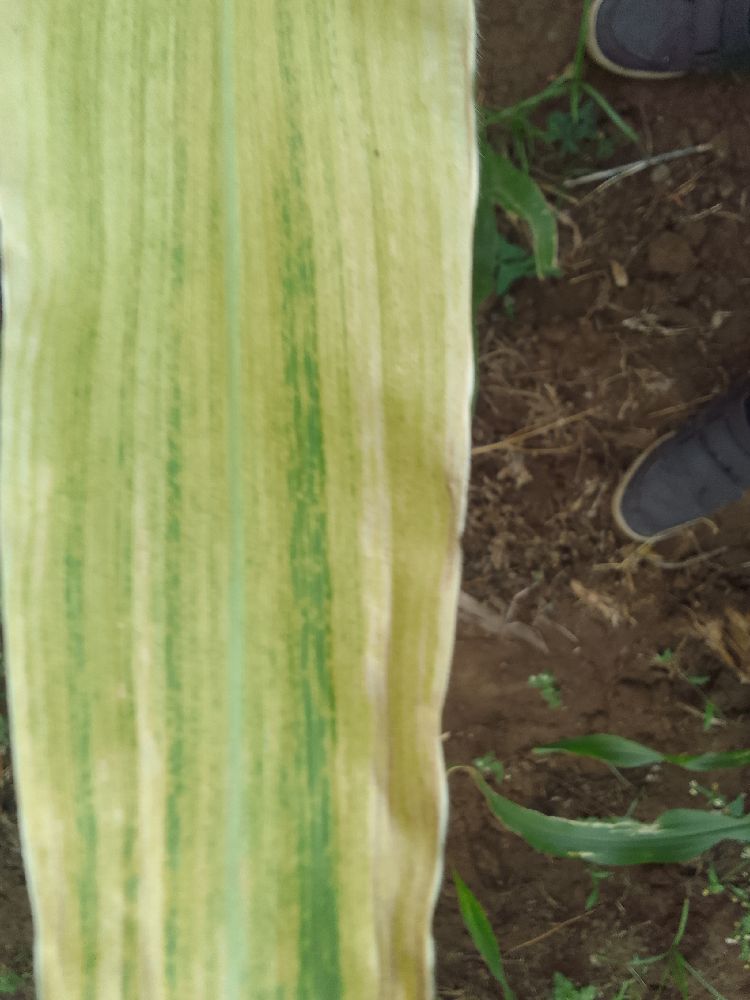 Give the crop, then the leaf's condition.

maize, maize lethal necrosis
